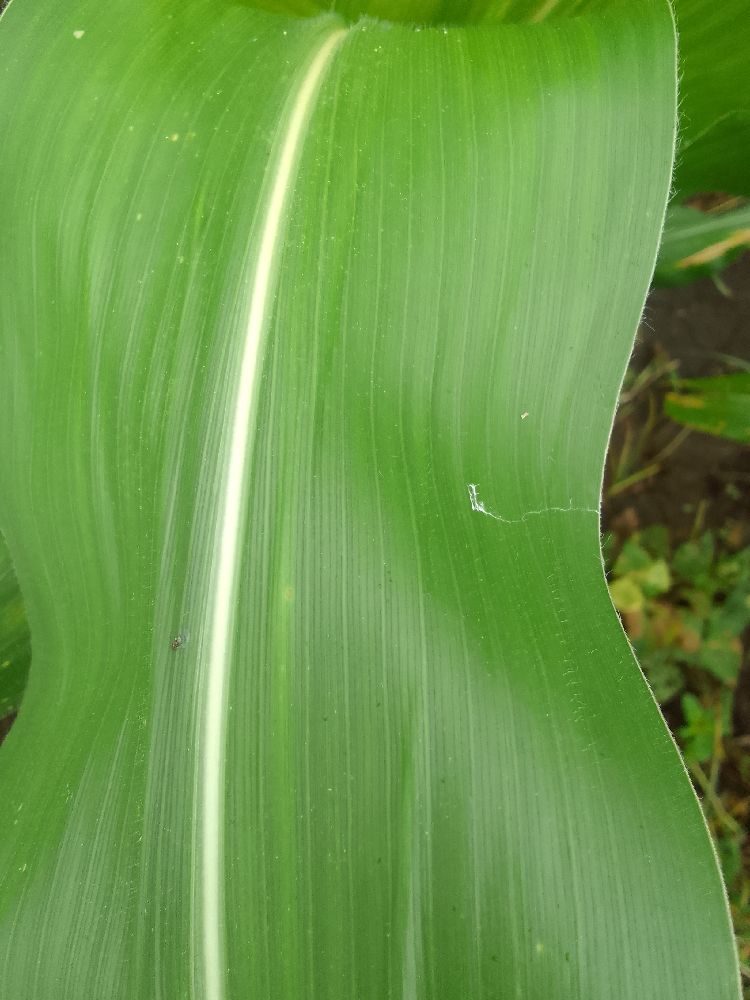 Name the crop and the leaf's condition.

maize, healthy
